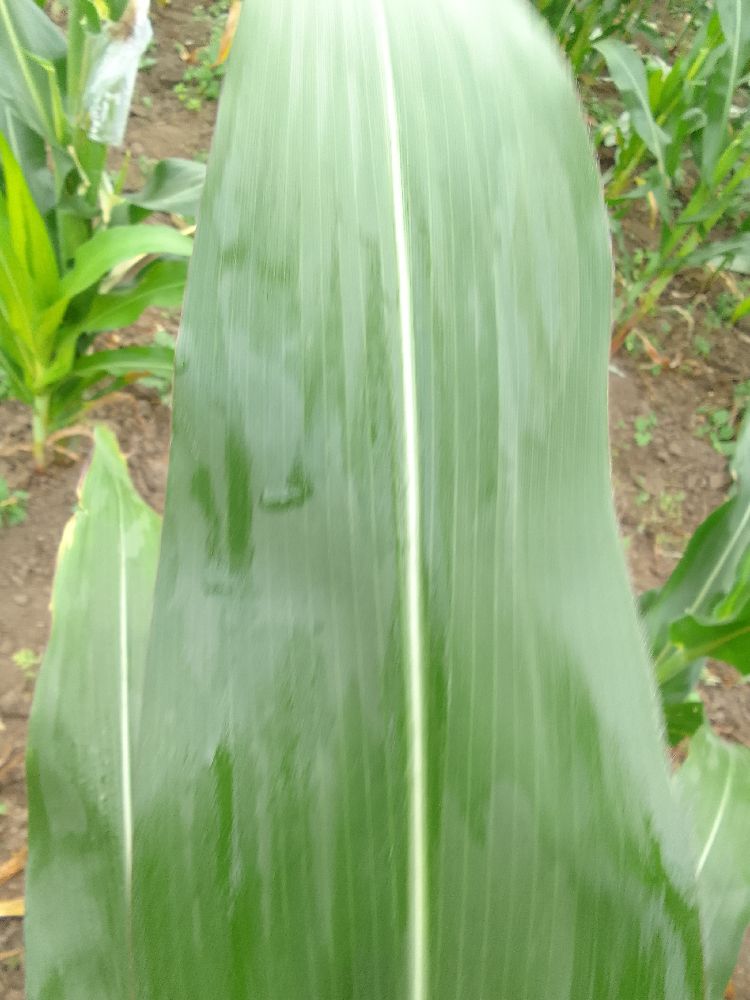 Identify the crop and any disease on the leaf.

maize, healthy
